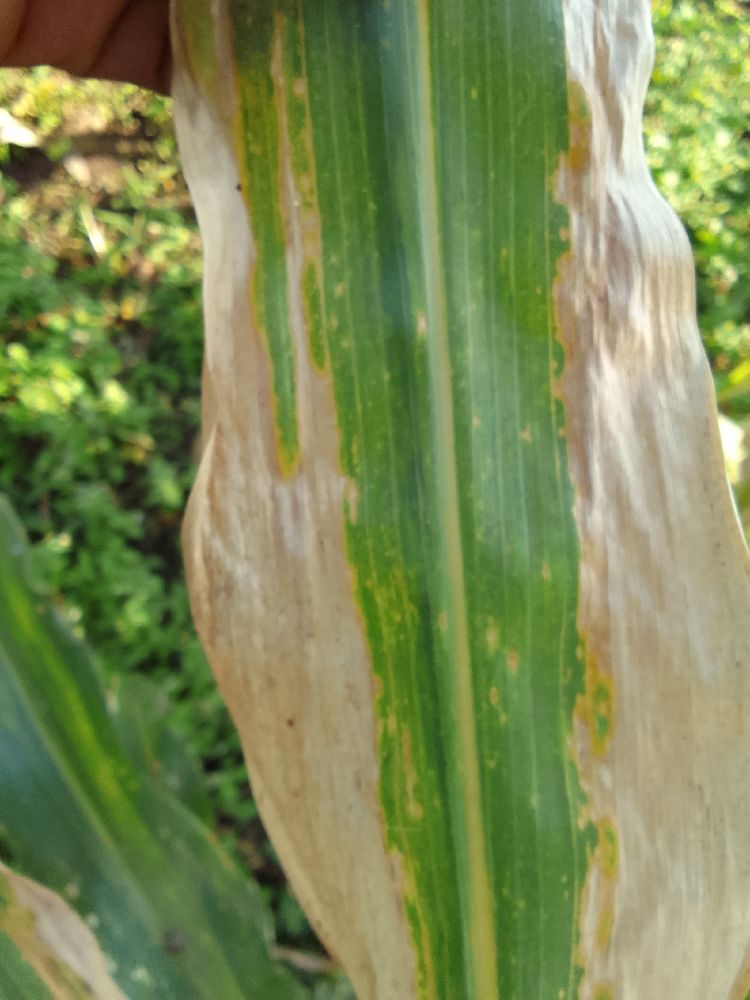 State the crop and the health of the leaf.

maize, maize lethal necrosis
